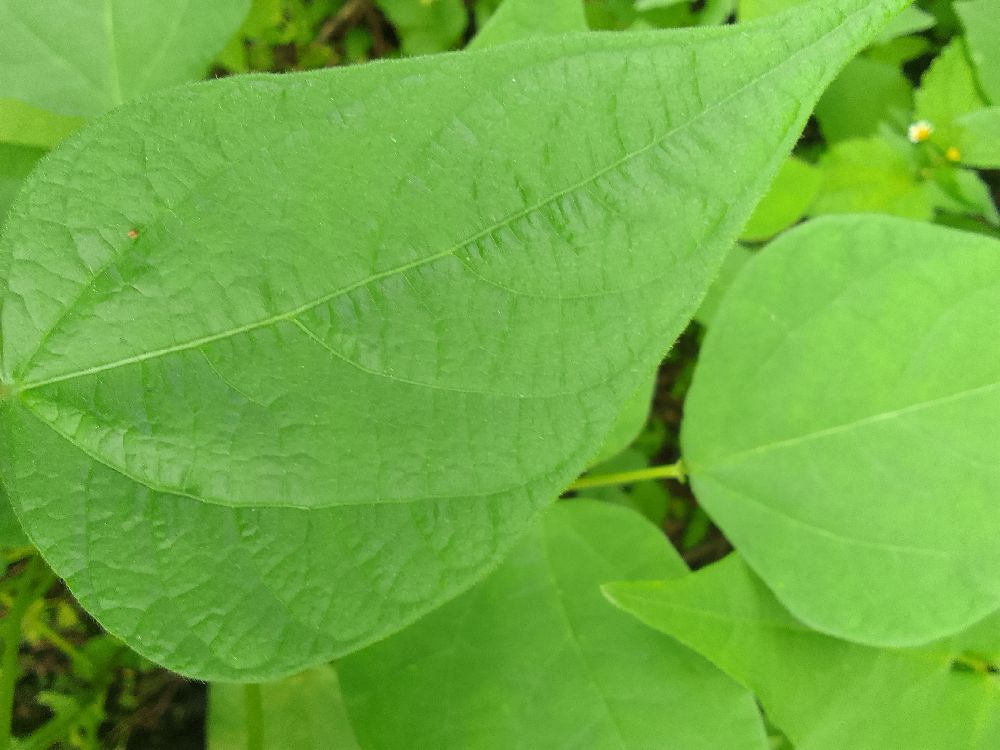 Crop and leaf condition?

common bean, healthy
